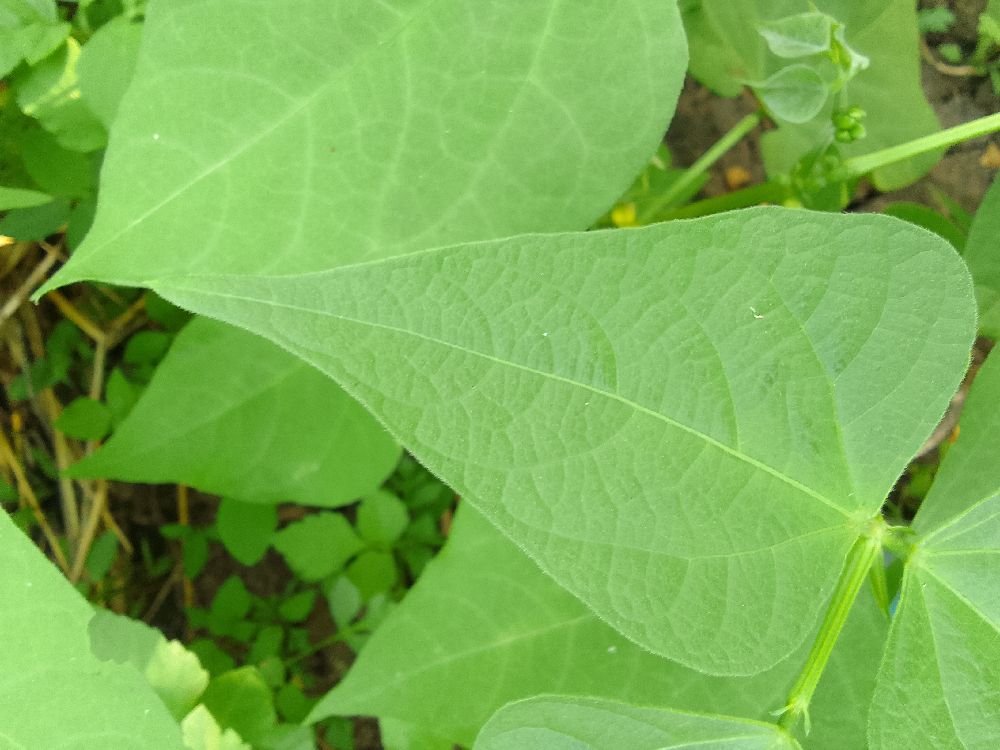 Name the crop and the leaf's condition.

common bean, healthy
